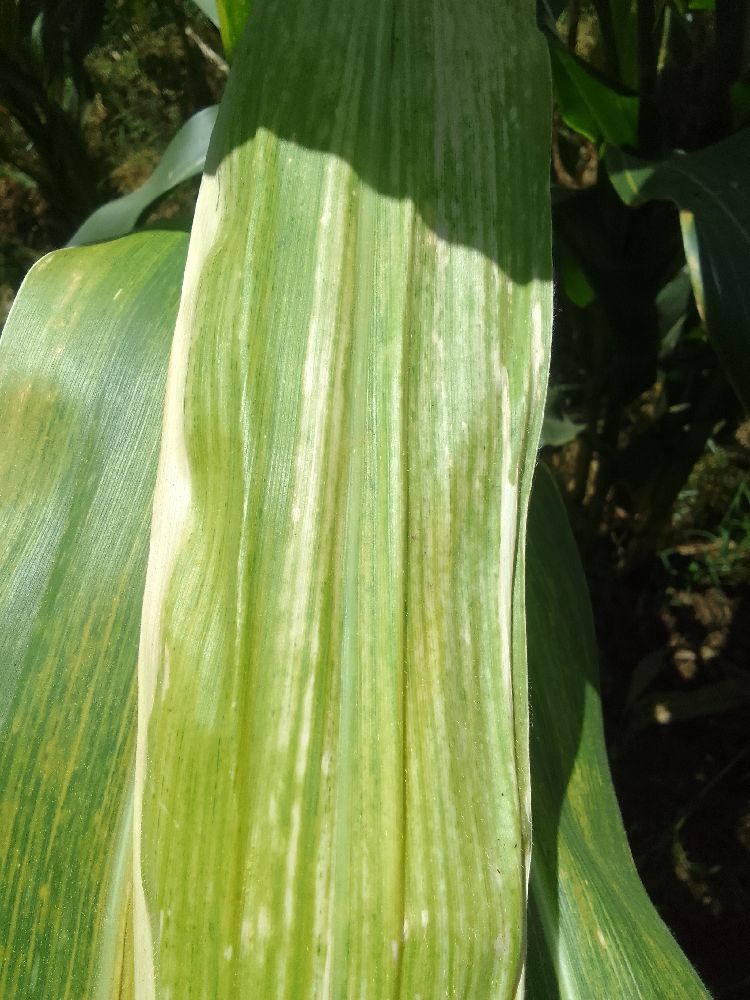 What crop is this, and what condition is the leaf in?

maize, maize lethal necrosis
